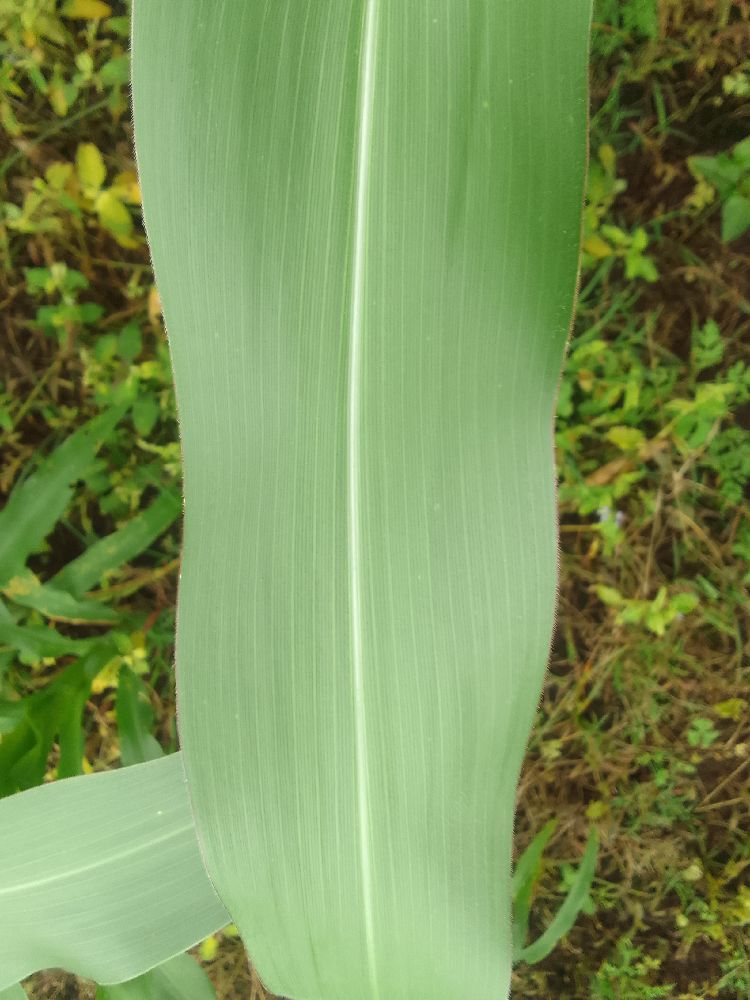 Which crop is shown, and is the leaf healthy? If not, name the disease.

maize, healthy
